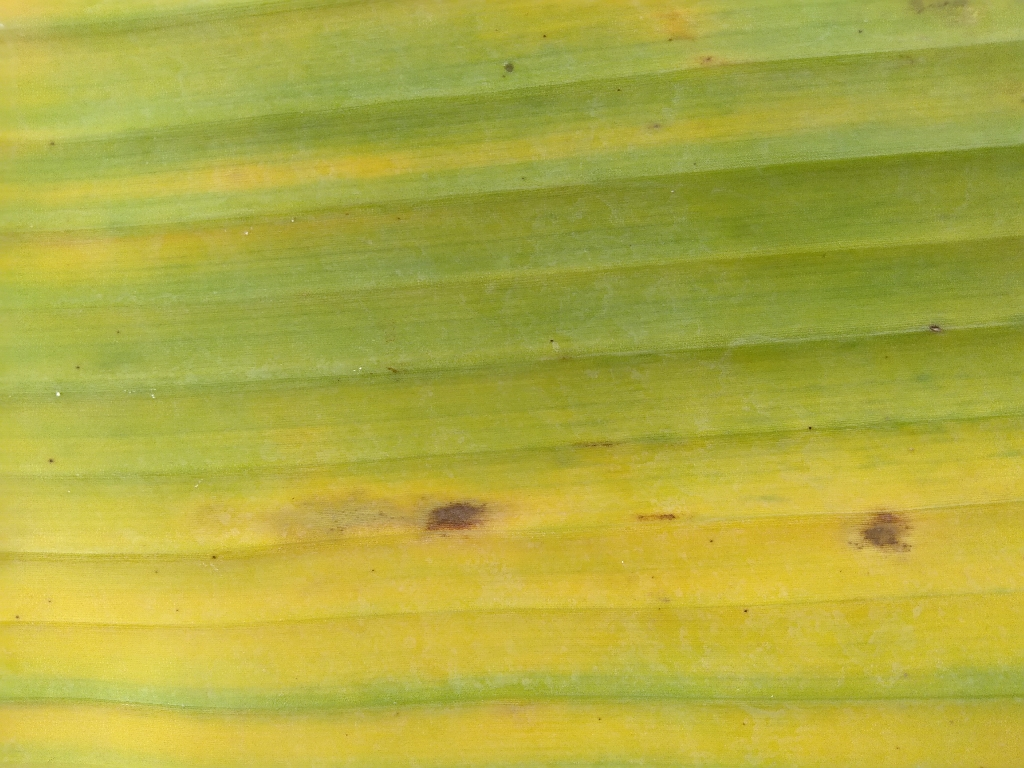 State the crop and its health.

banana, fusarium wilt race 1
